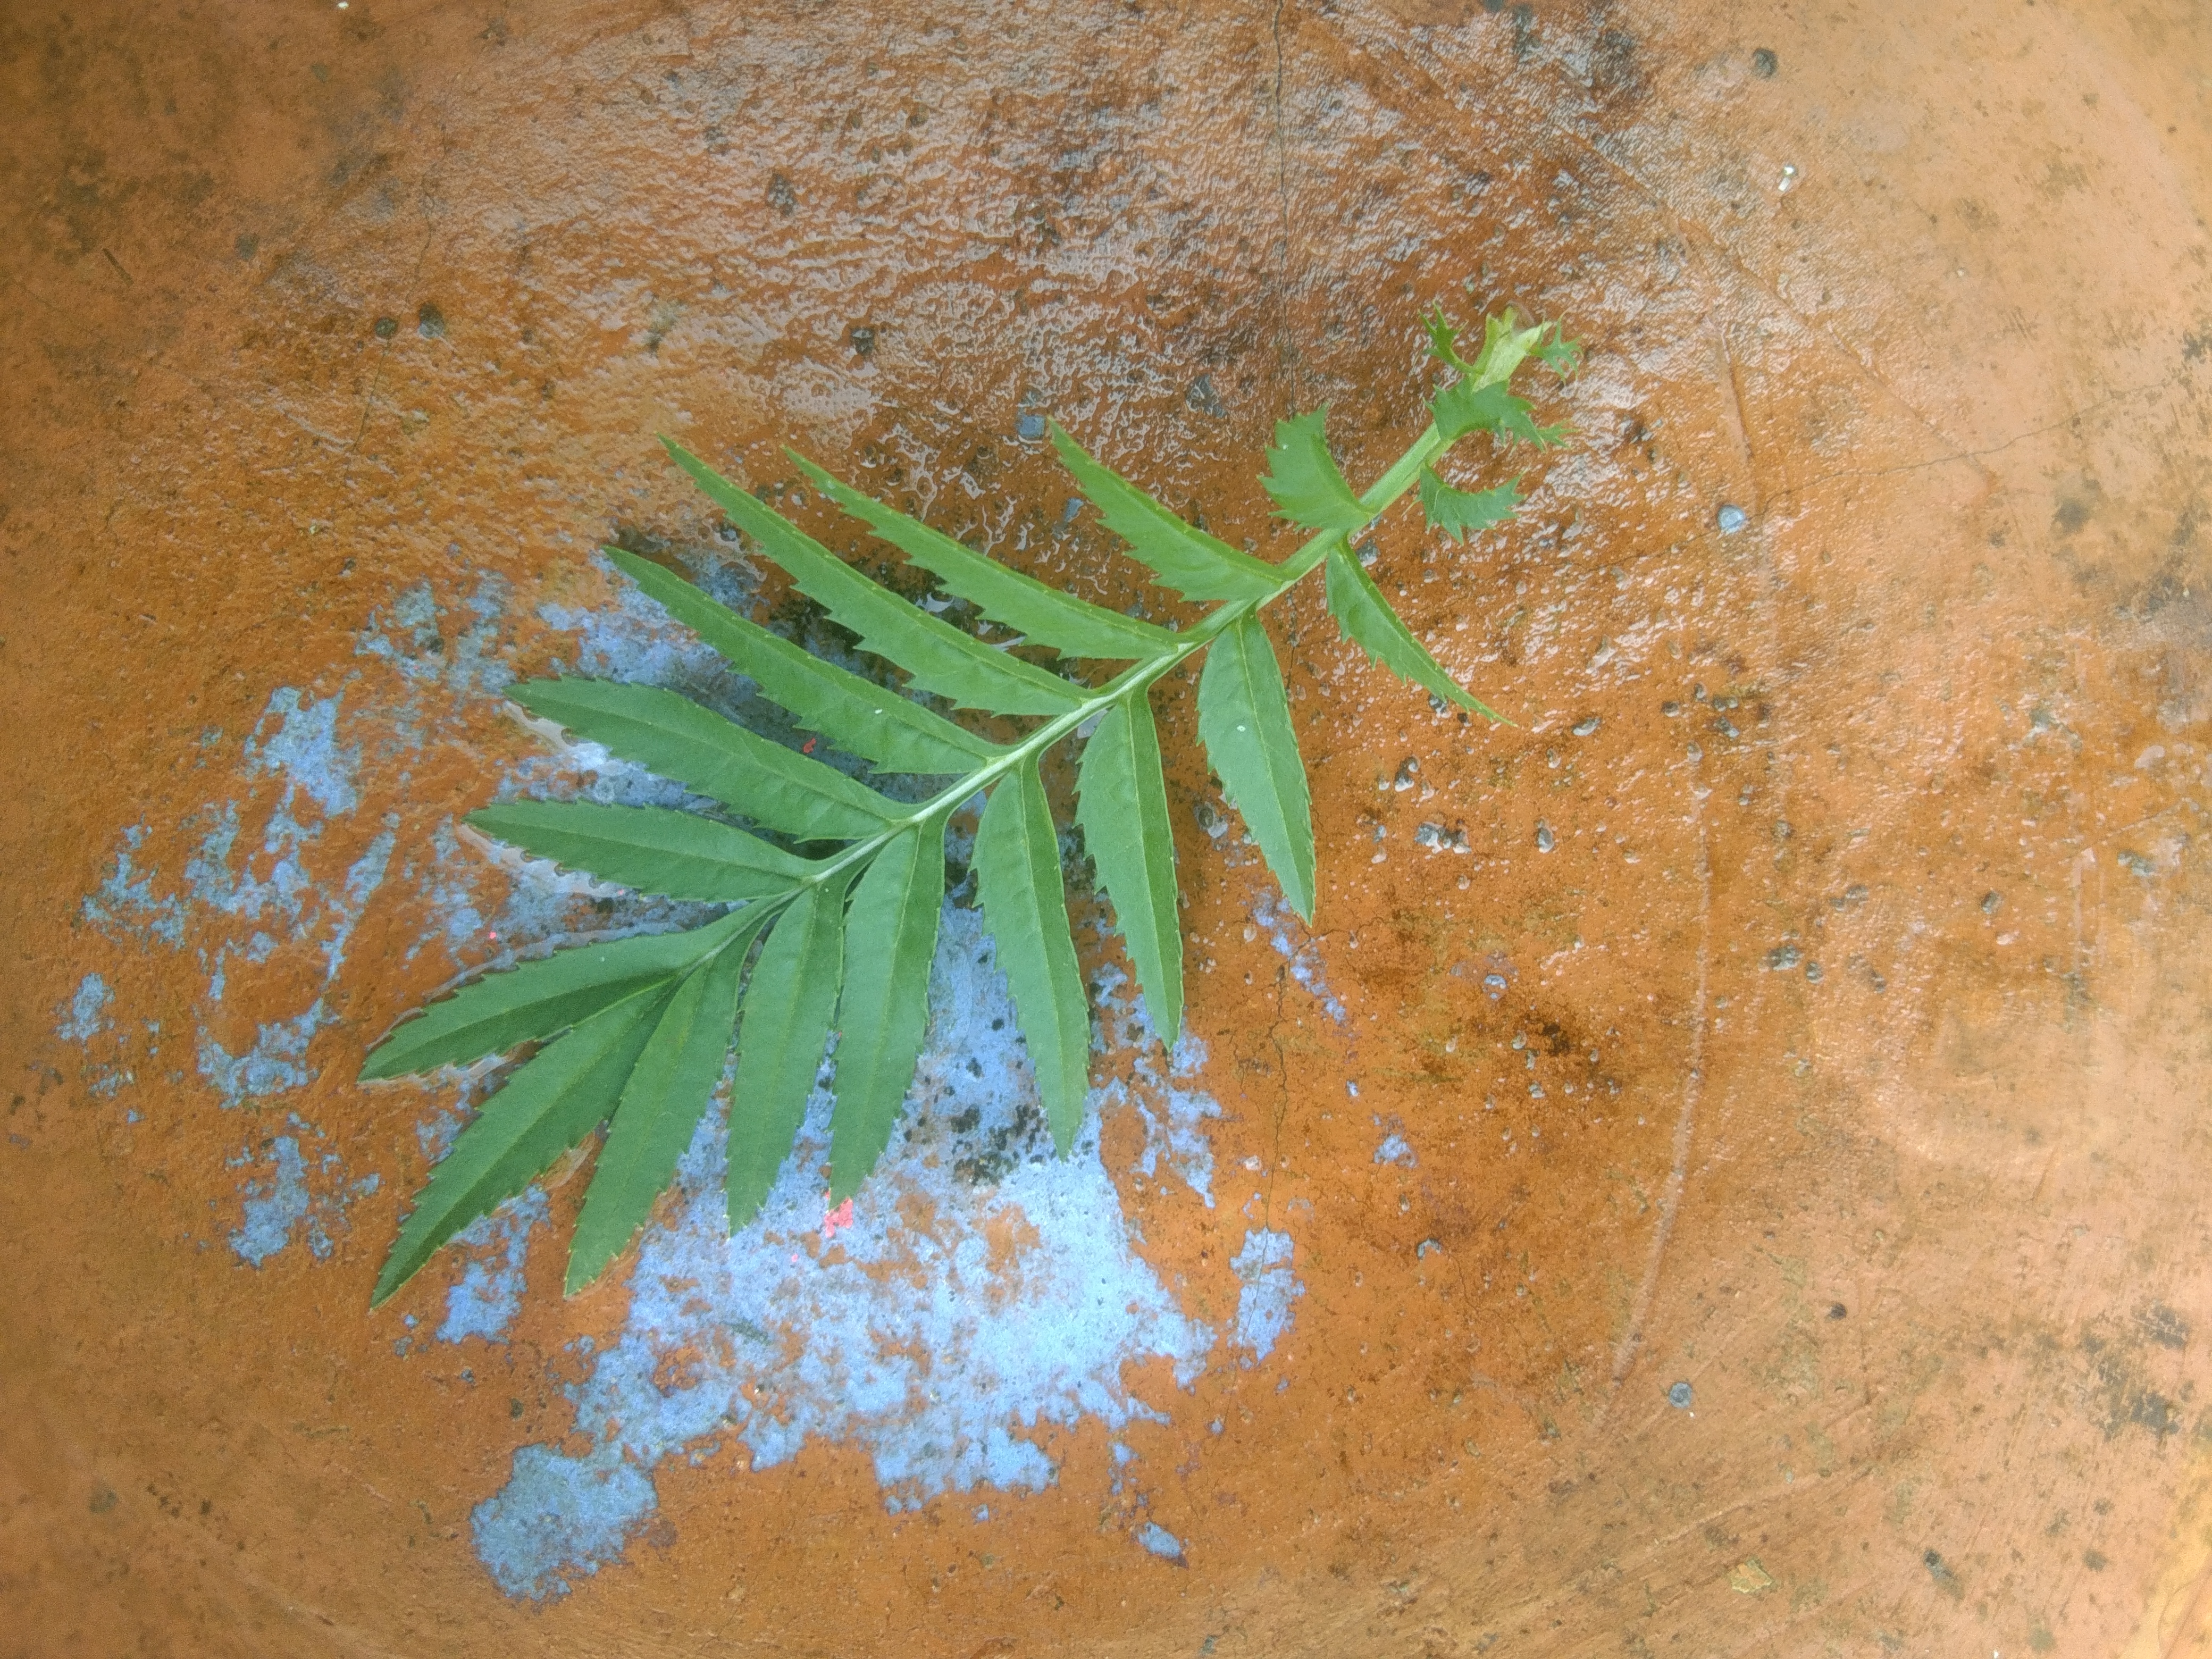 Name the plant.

marigold
